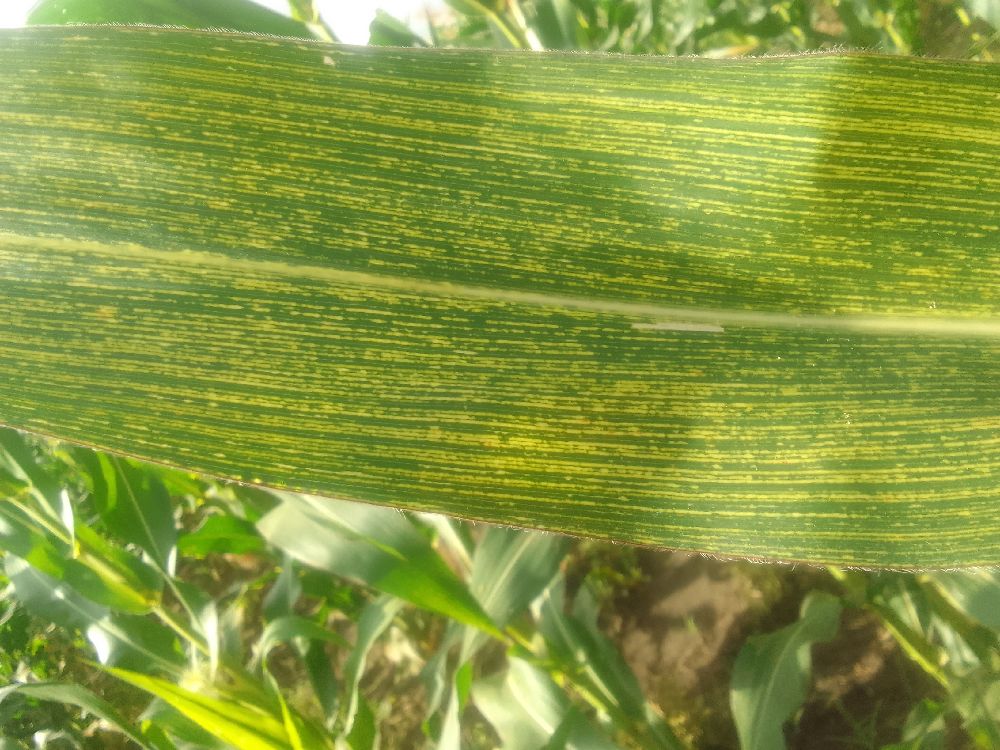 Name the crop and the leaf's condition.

maize, maize streak virus
